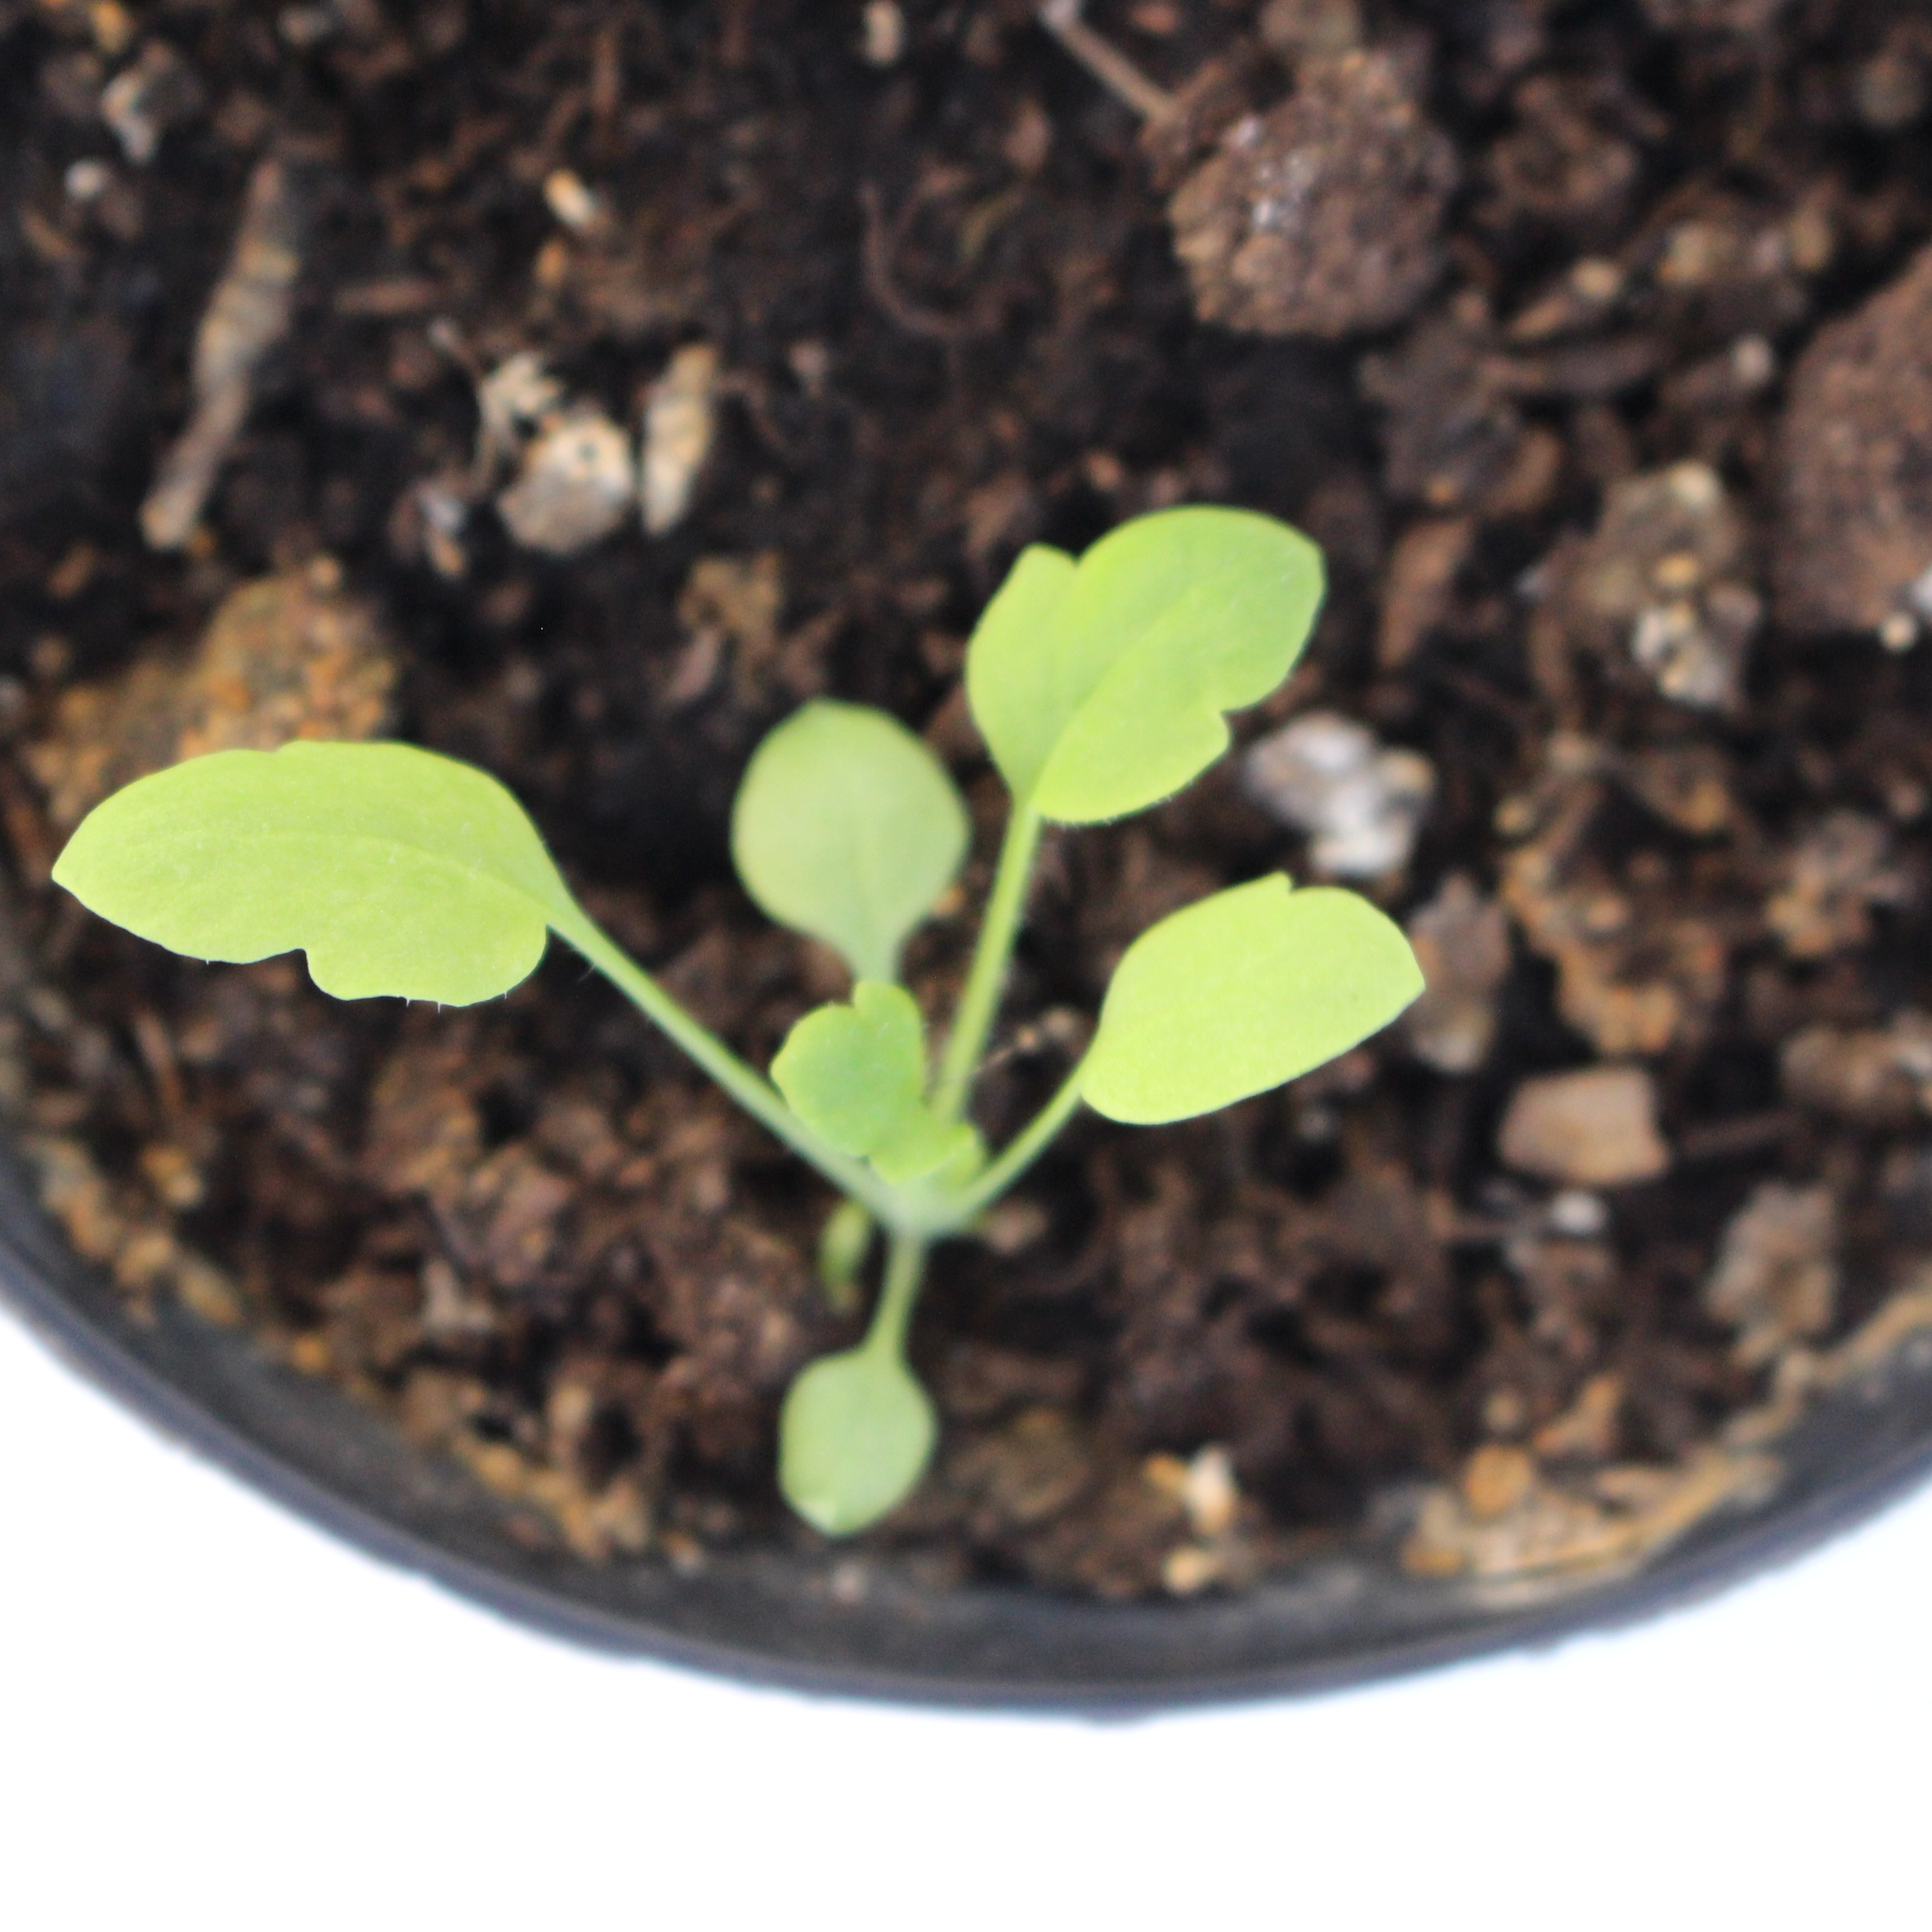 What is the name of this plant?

Papaver rhoeas
